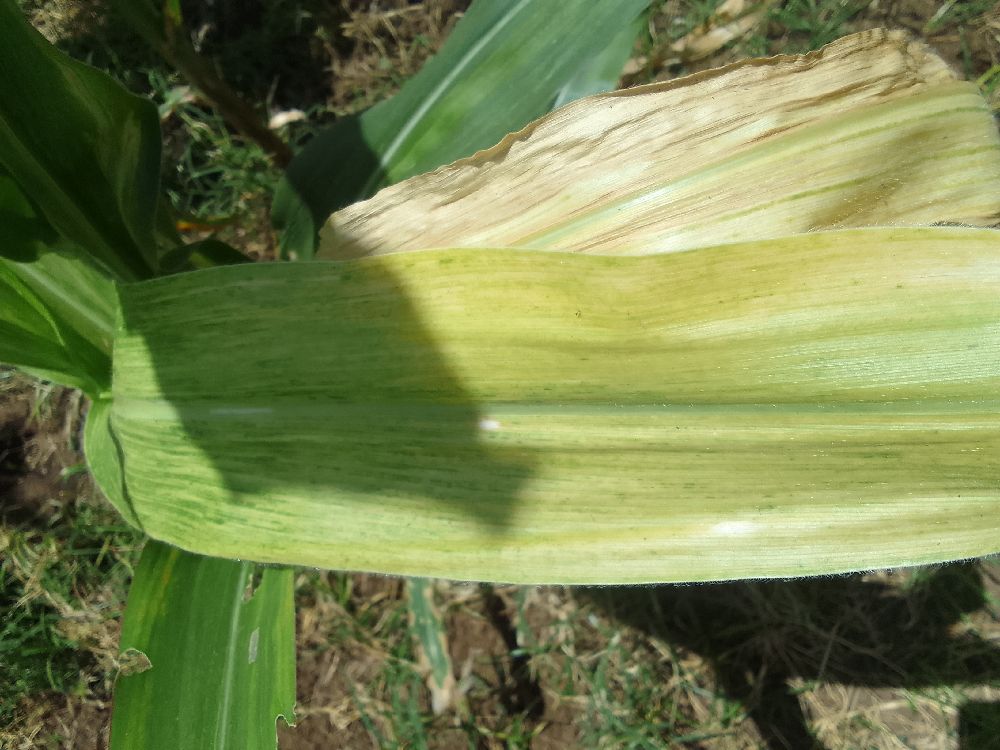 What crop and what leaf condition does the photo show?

maize, maize lethal necrosis
